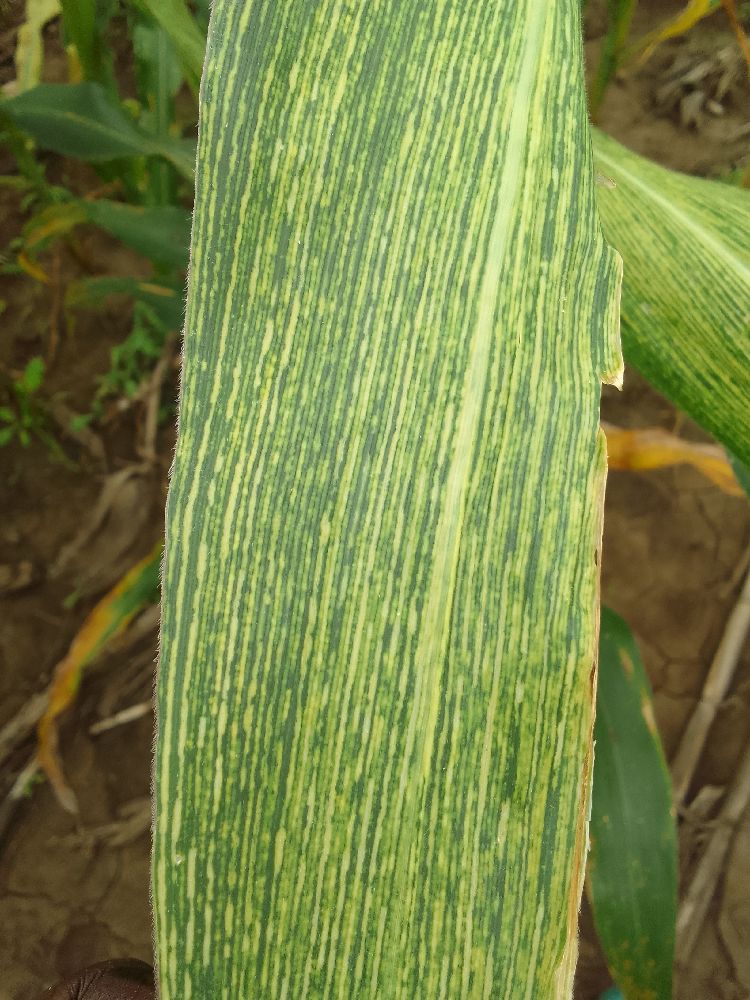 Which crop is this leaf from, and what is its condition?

maize, maize streak virus
